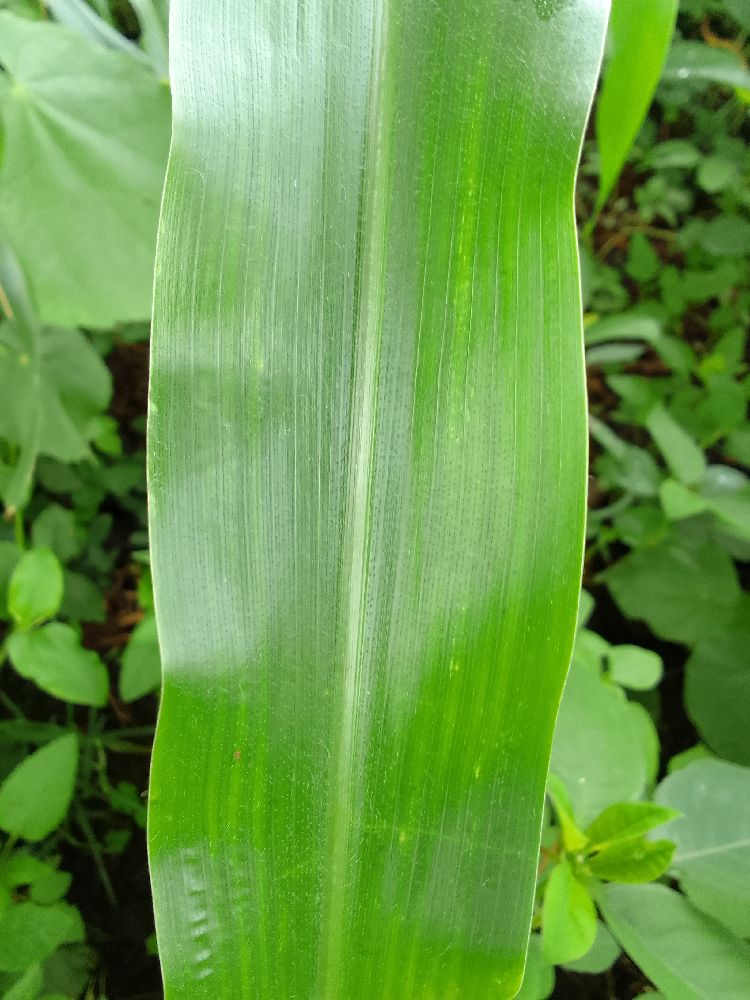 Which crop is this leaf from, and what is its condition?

maize, healthy
